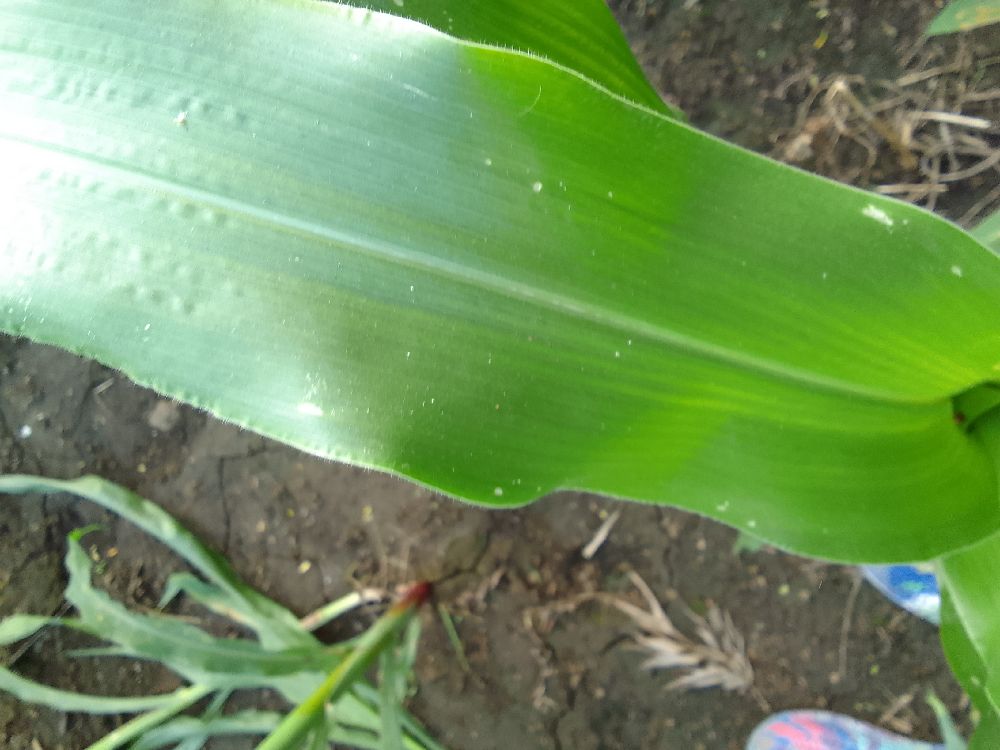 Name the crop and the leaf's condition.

maize, healthy
